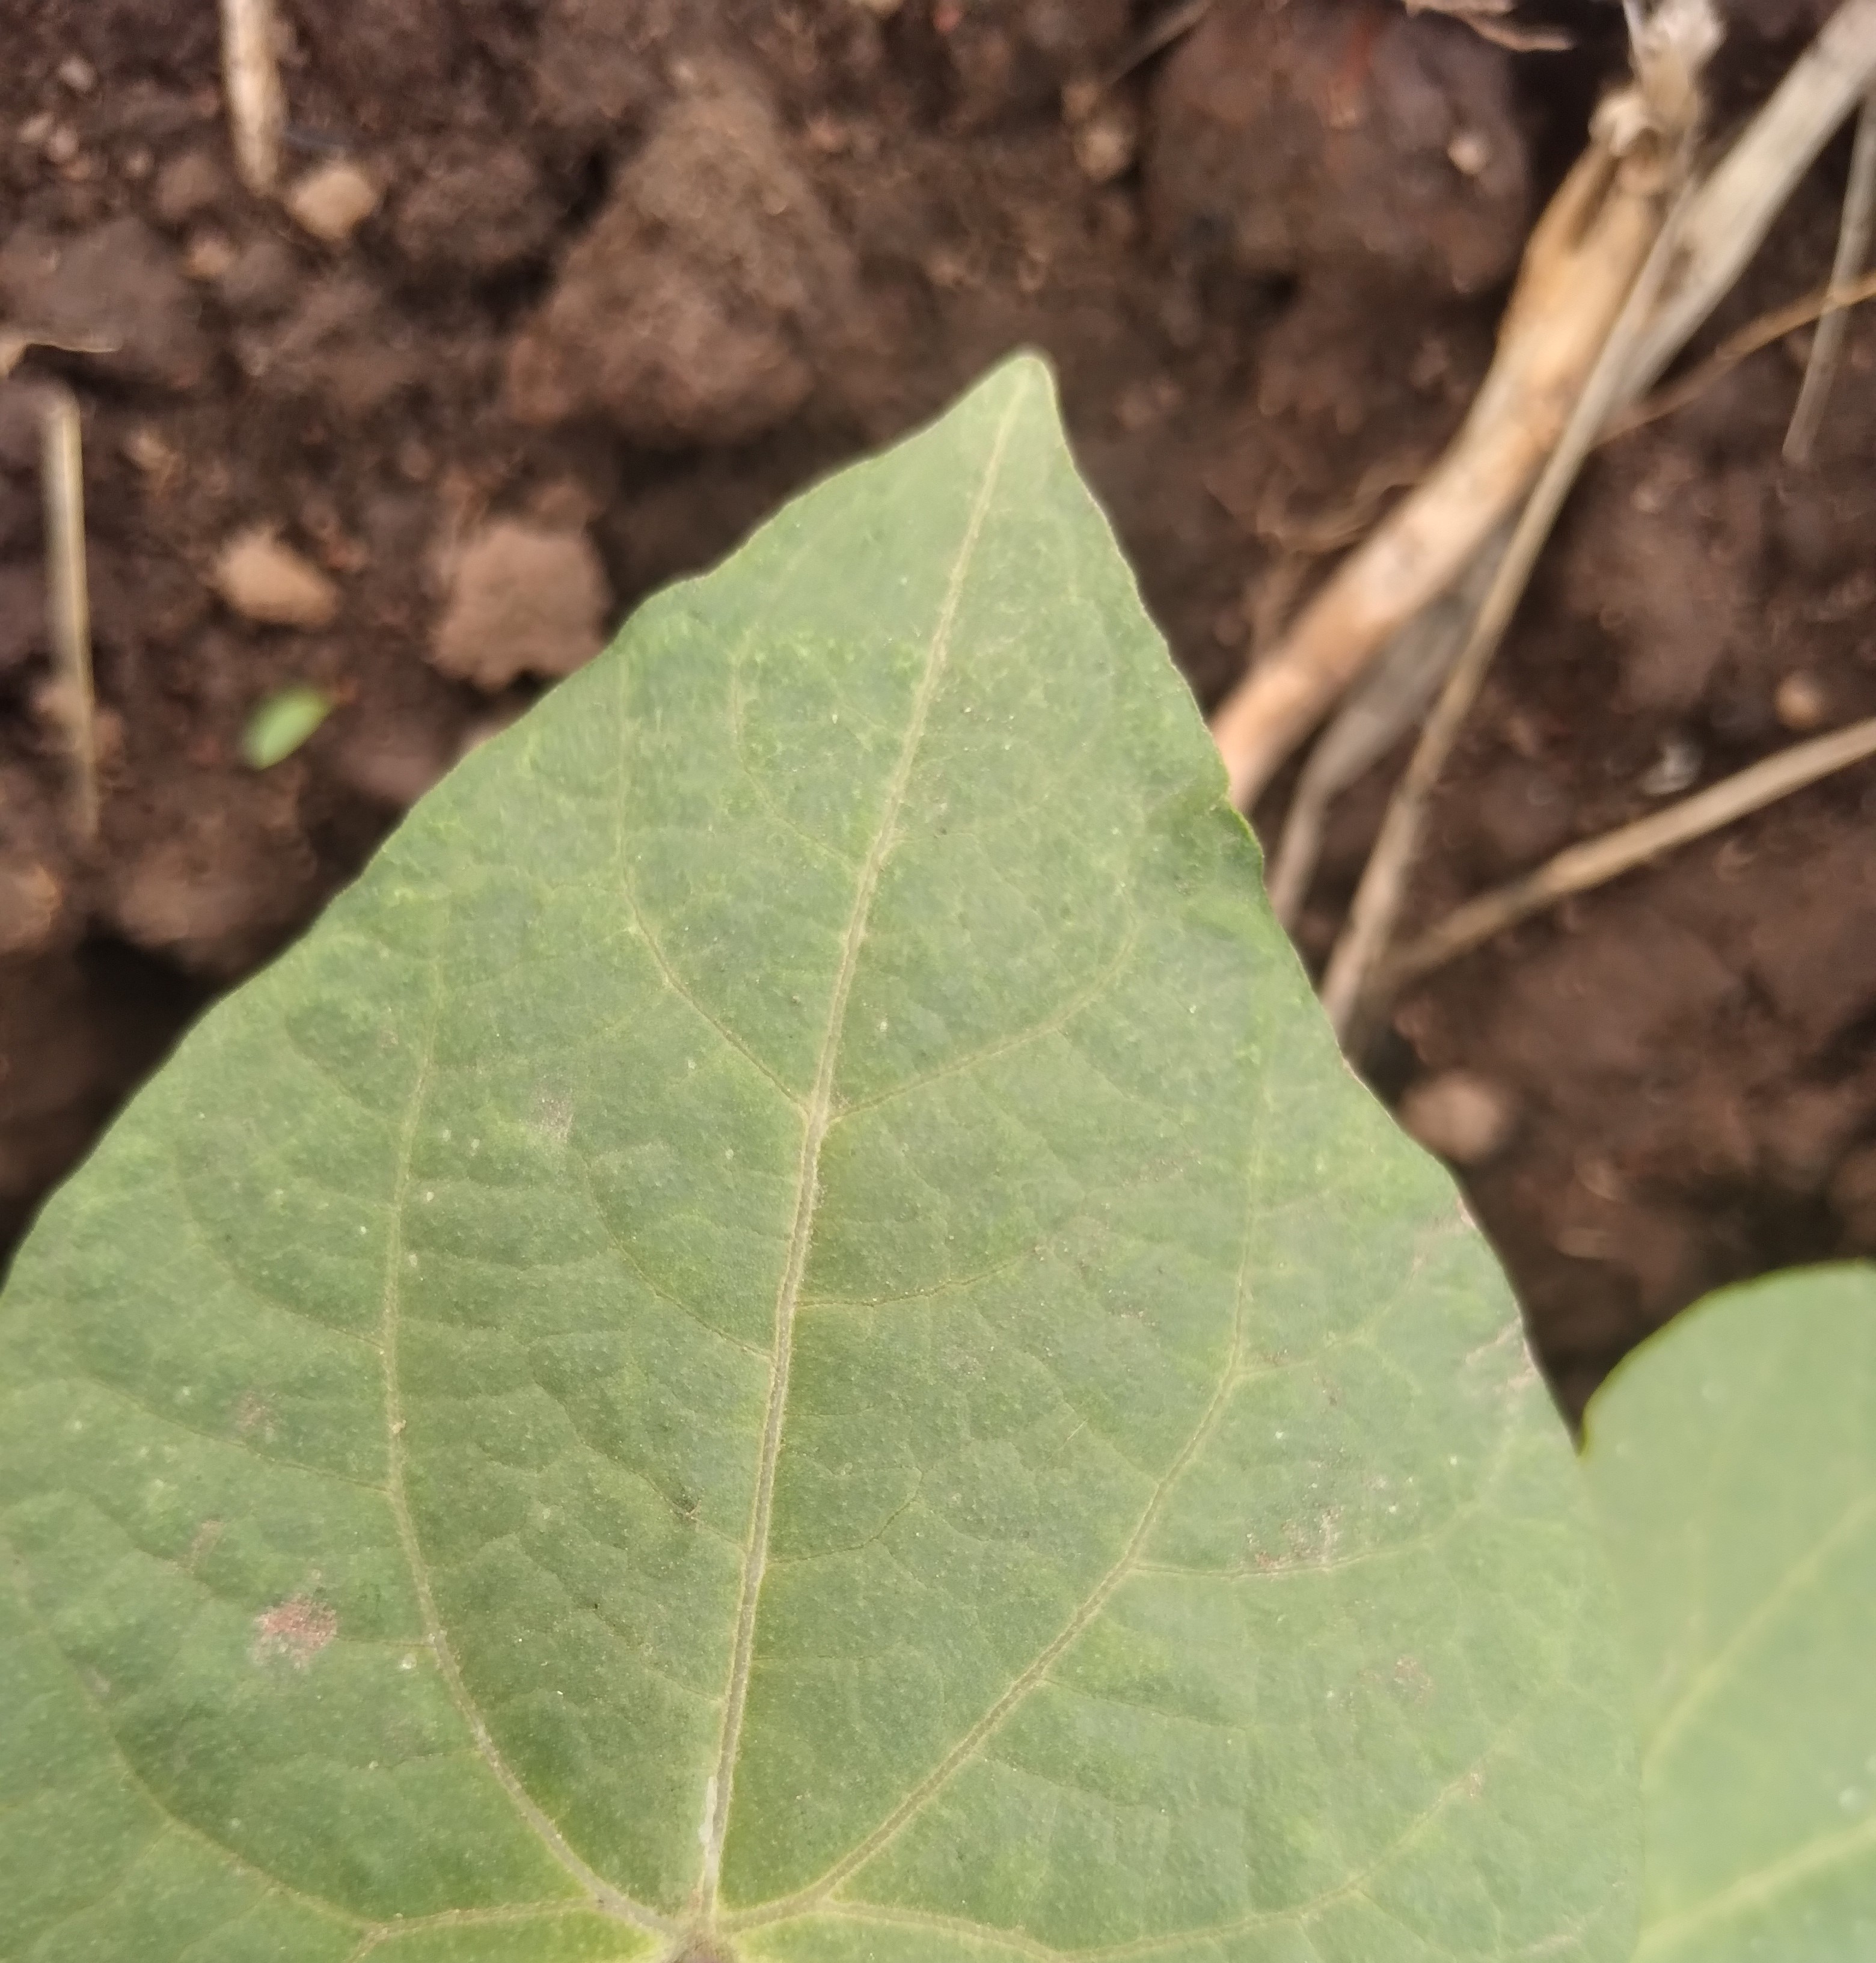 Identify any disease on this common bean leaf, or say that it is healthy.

healthy
